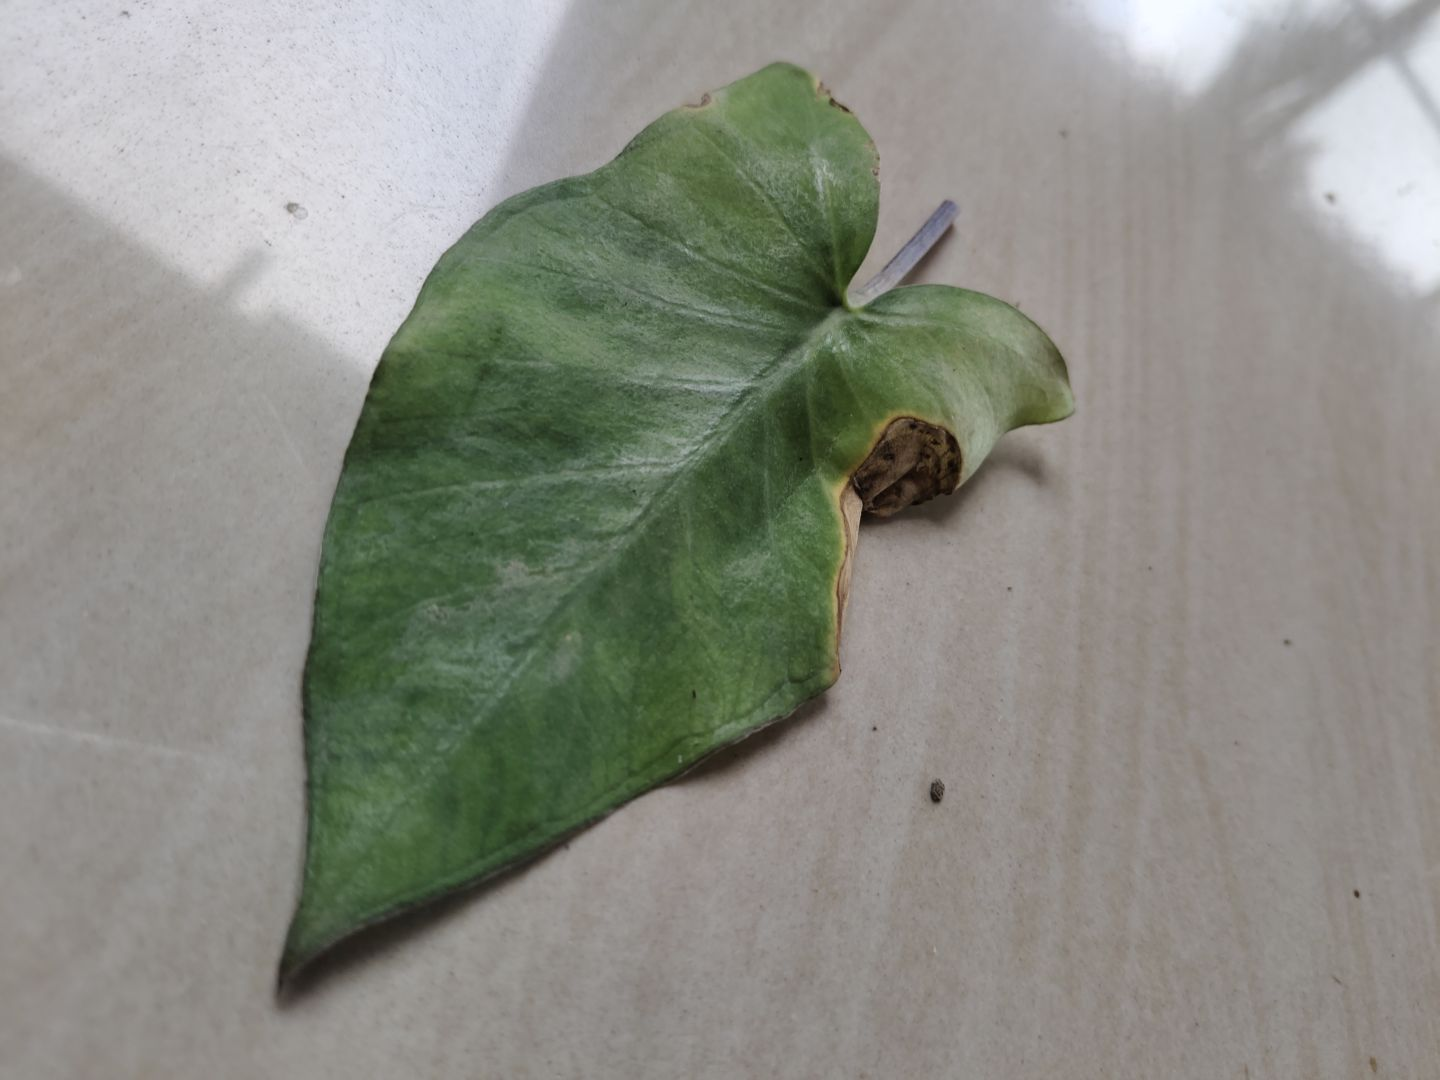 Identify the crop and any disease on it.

taro, leaf blight
